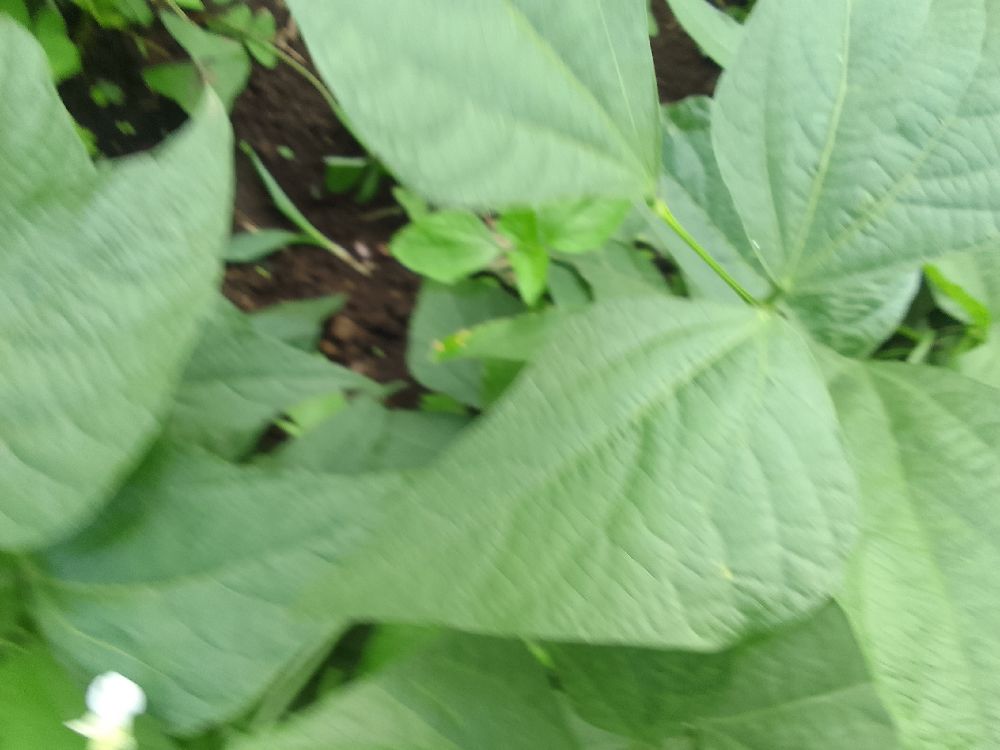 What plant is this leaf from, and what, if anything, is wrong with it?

common bean, healthy
